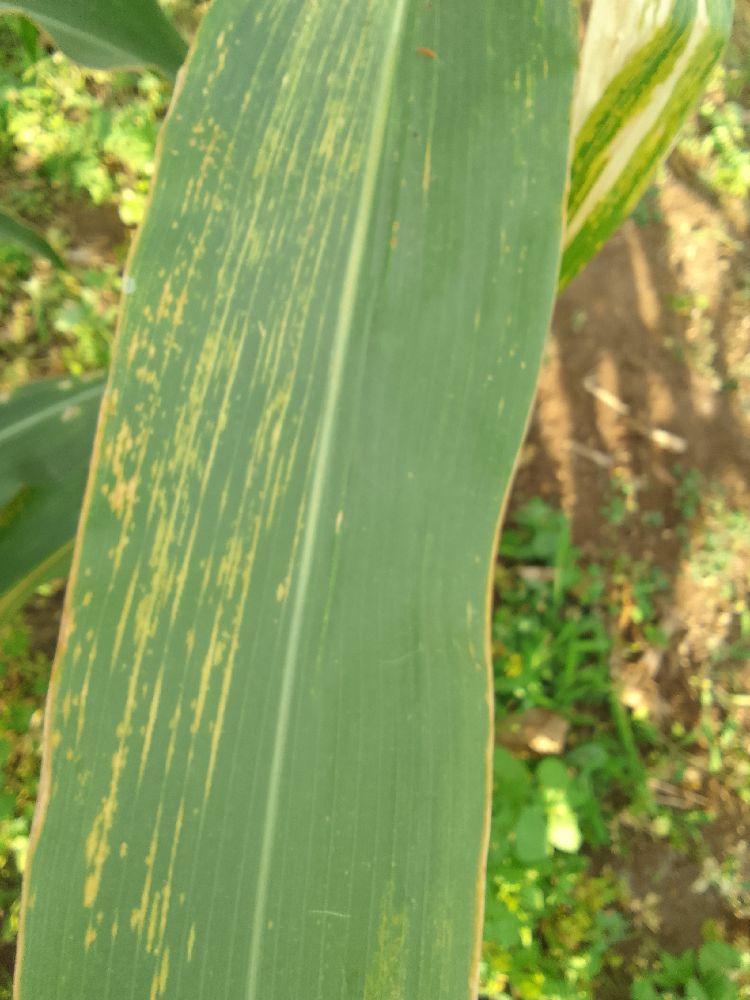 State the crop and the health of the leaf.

maize, maize lethal necrosis
